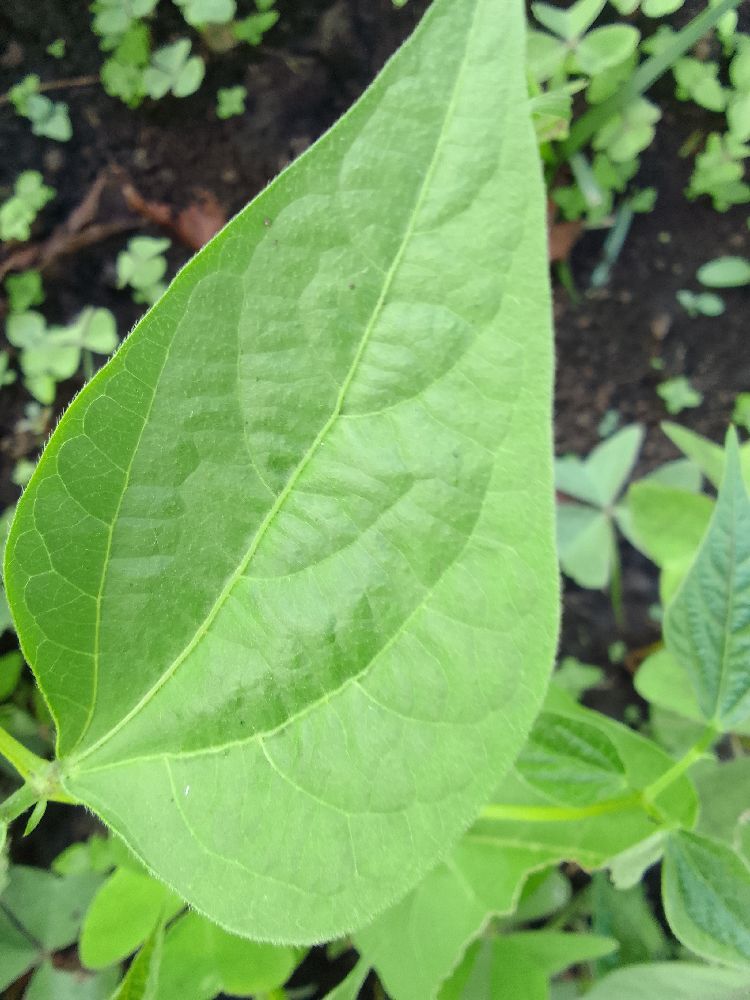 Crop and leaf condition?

common bean, healthy
